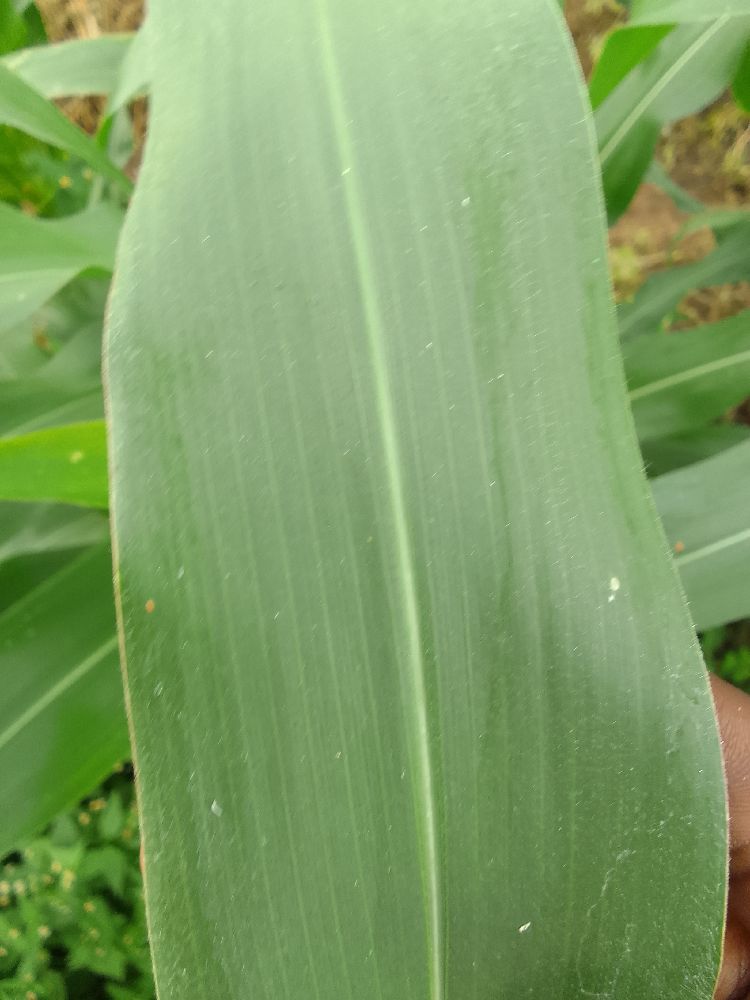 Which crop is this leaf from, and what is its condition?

maize, healthy
